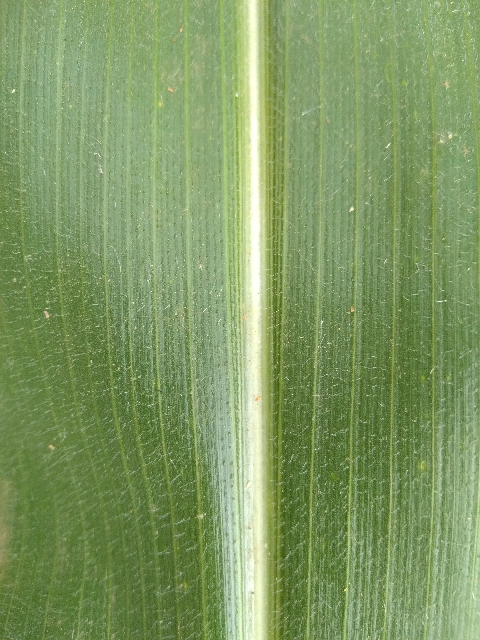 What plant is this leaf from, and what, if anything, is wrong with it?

maize, healthy
